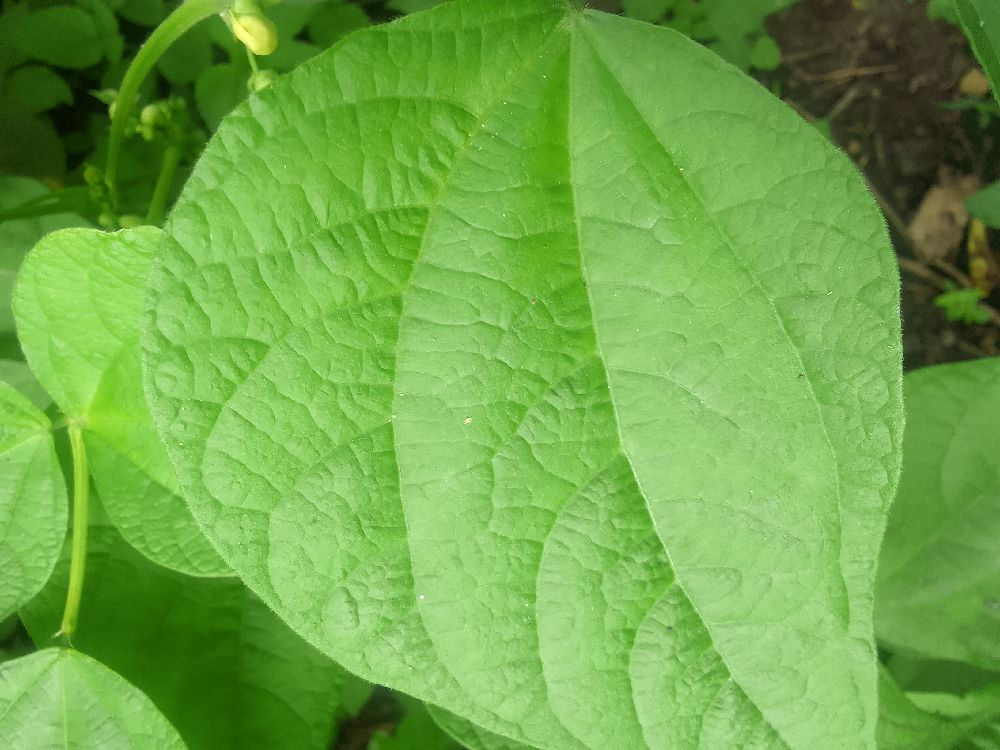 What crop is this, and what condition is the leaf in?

common bean, healthy
